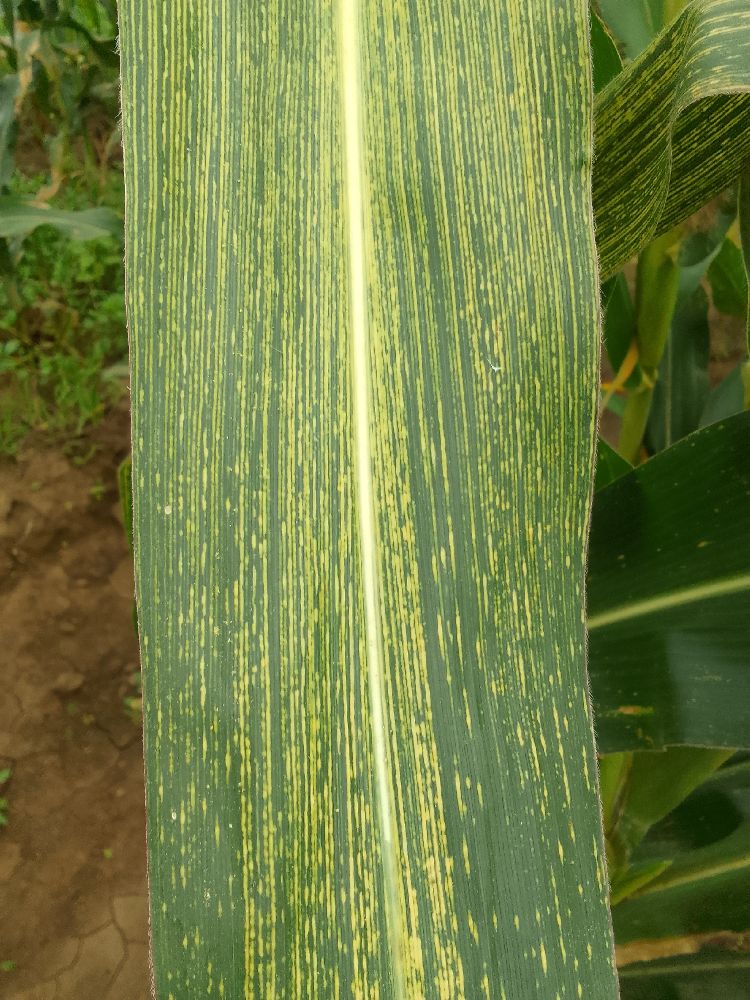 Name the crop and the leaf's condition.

maize, maize streak virus
